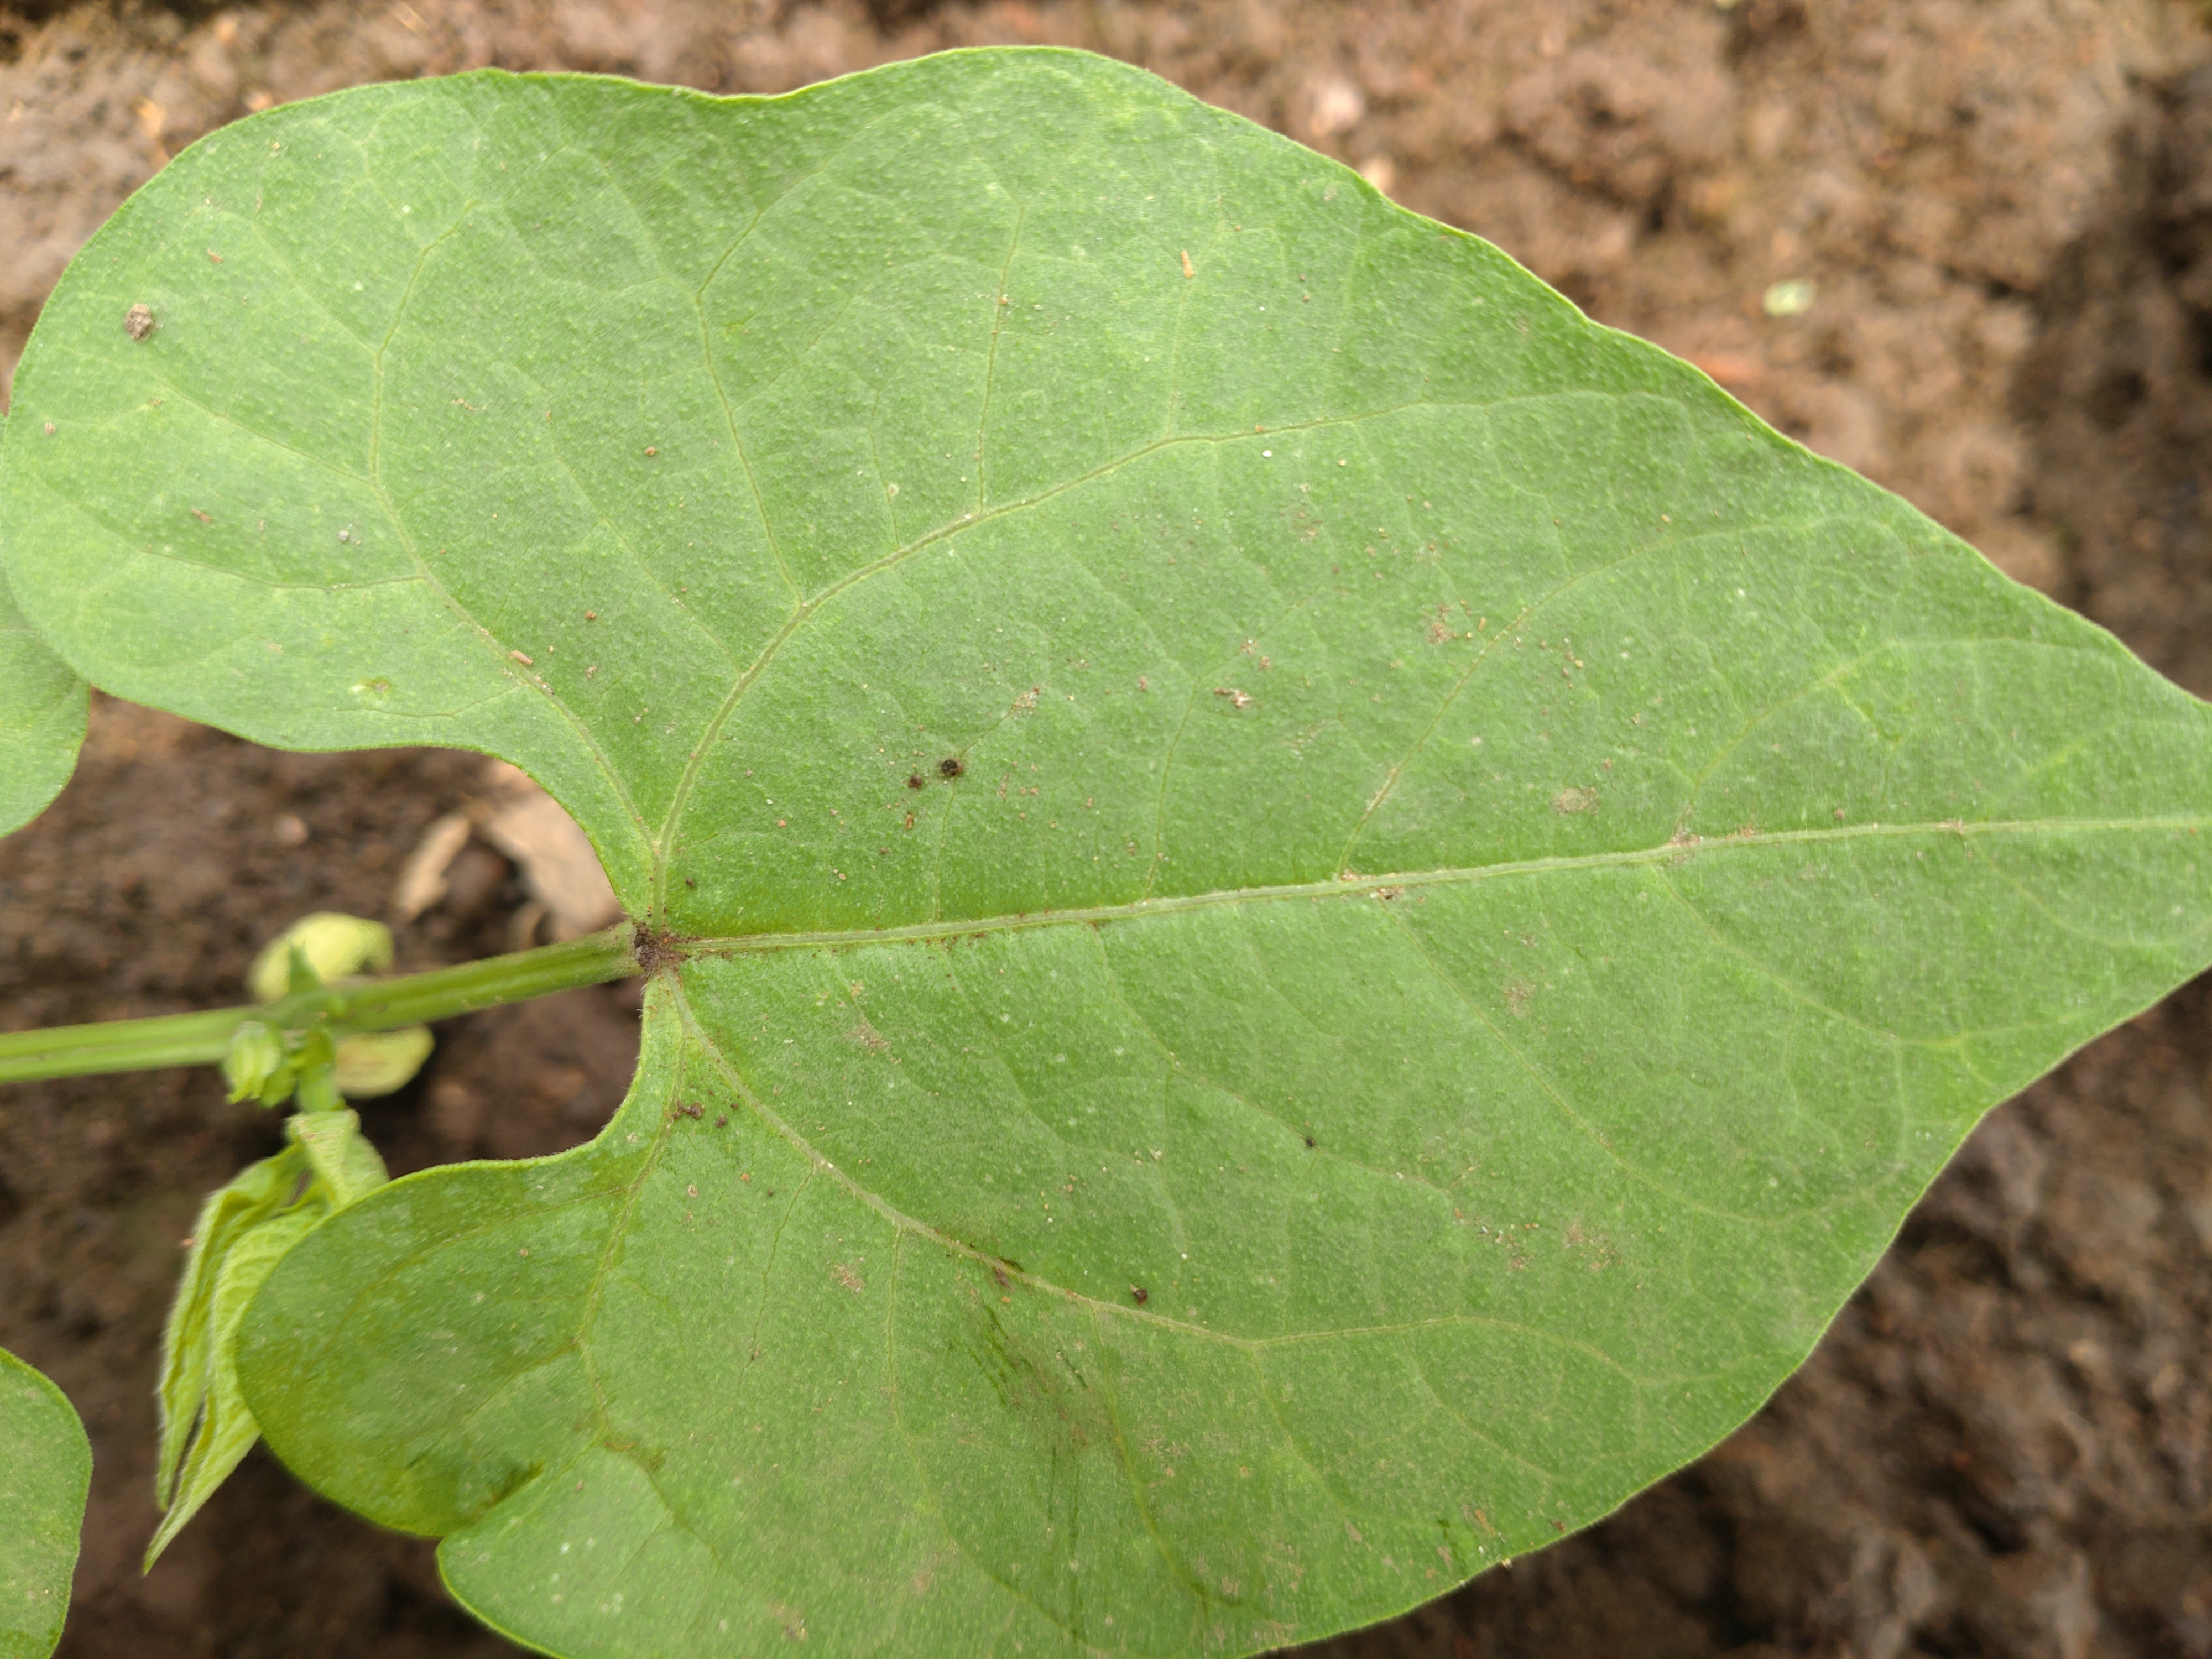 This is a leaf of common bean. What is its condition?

healthy
